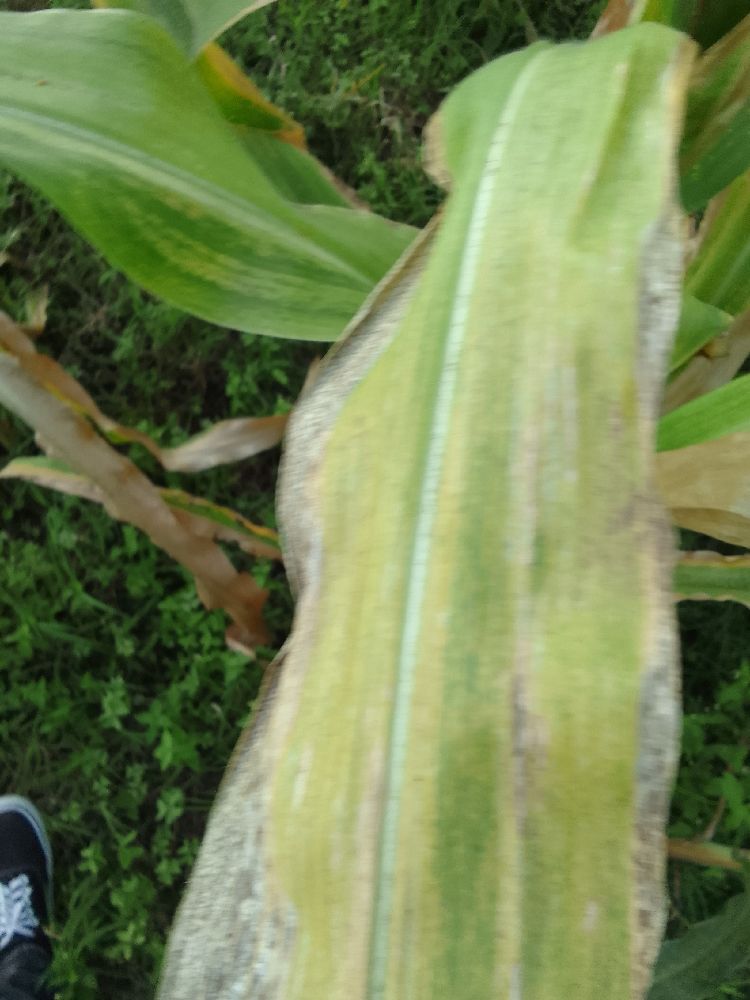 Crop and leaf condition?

maize, maize lethal necrosis
